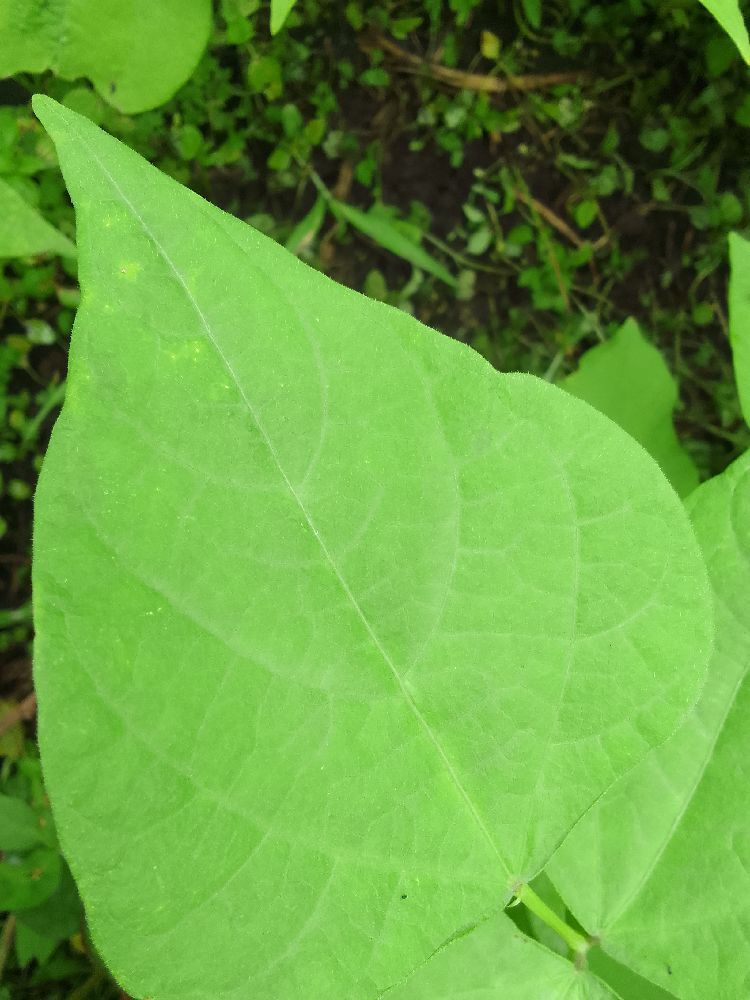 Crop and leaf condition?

common bean, healthy
